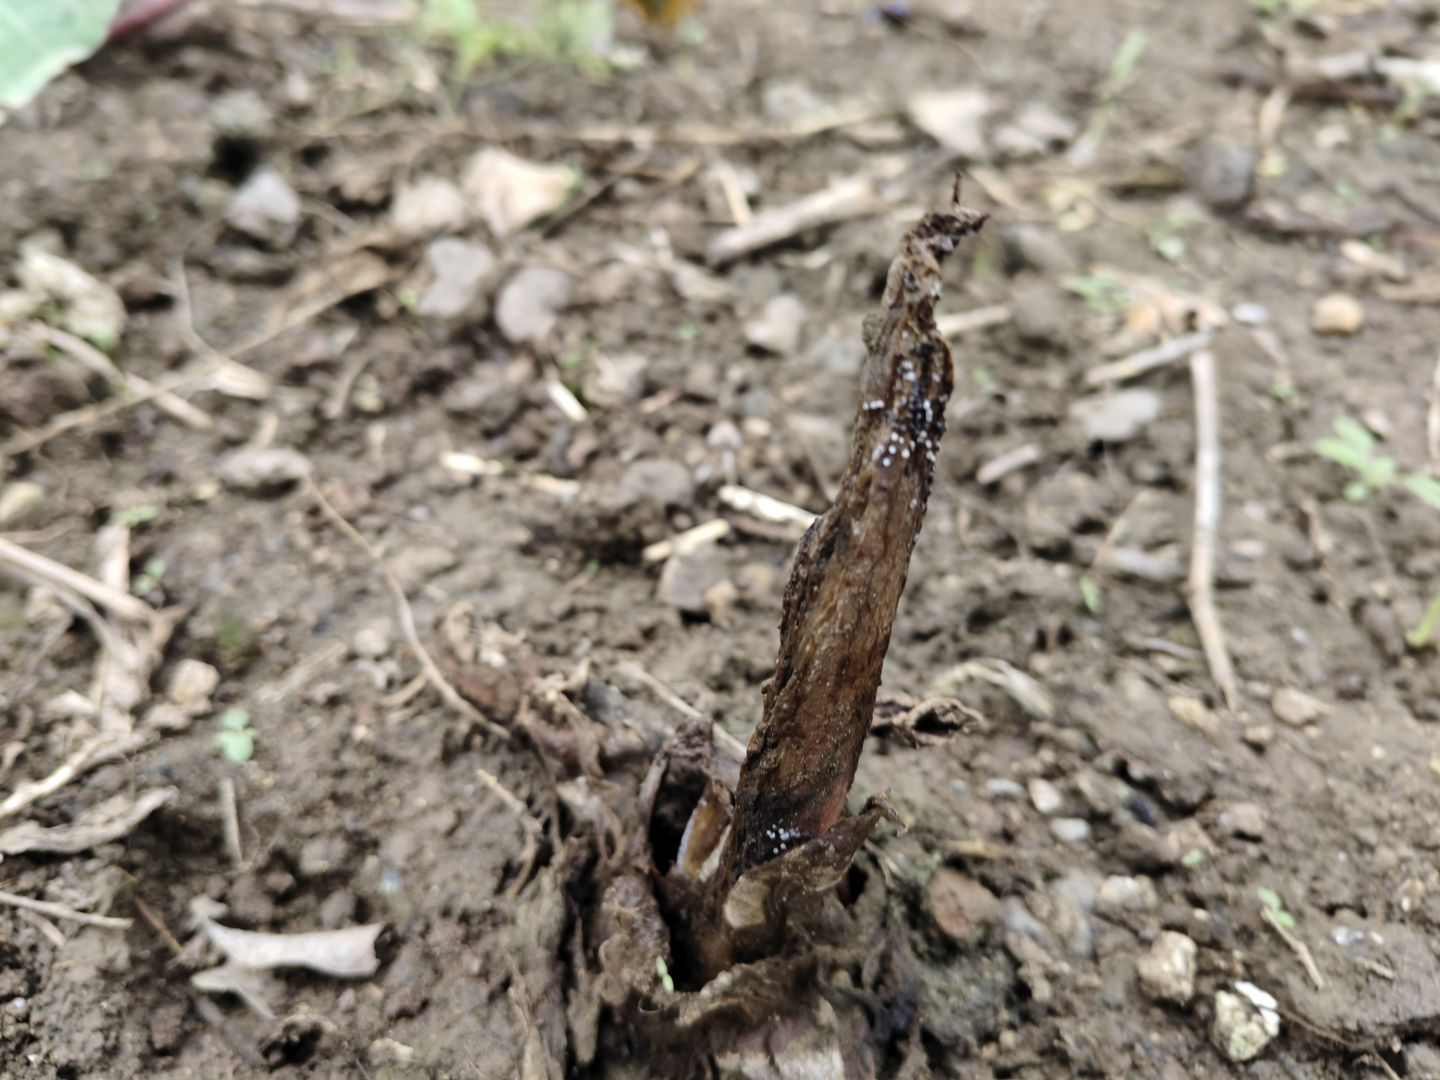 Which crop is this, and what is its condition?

taro, root rot
